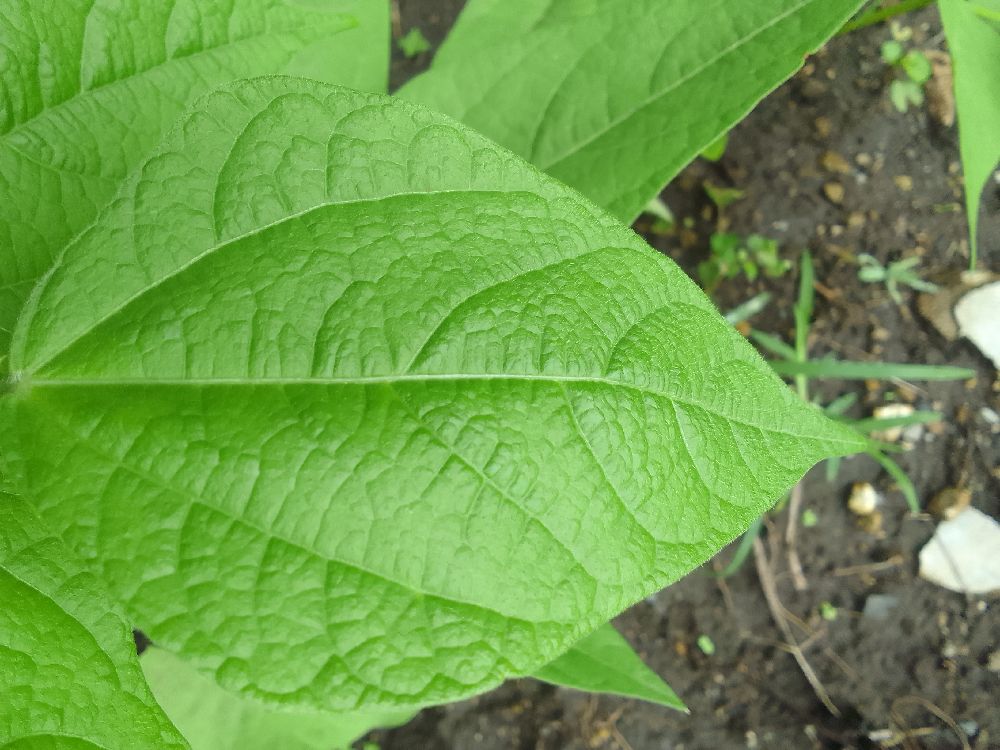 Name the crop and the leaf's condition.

common bean, healthy
